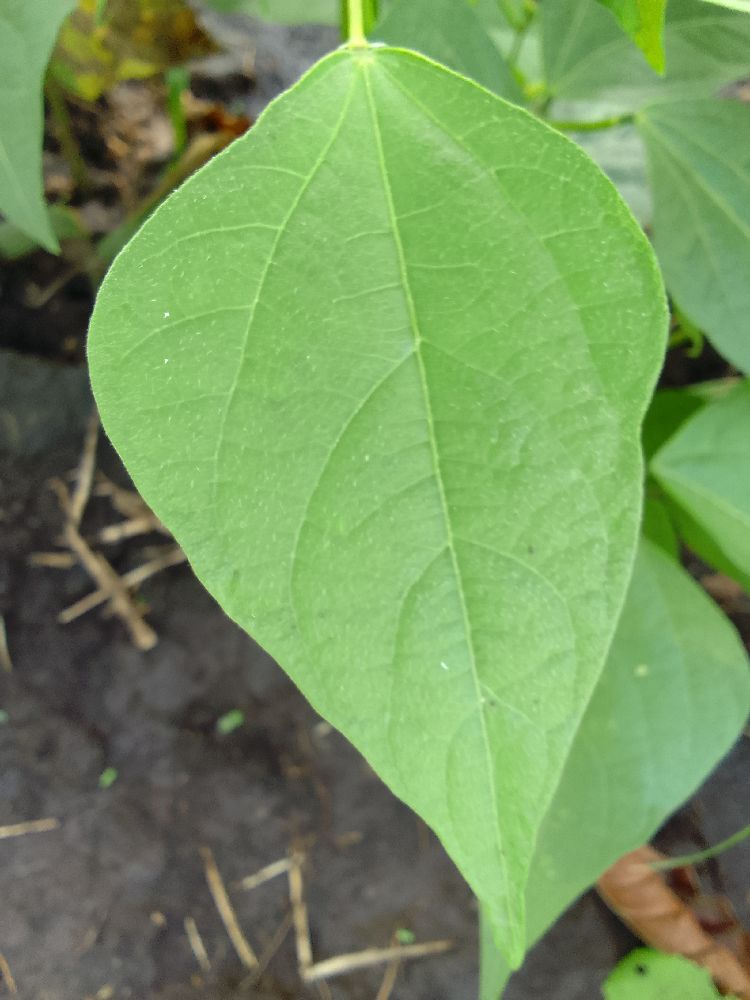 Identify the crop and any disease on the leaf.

common bean, healthy
